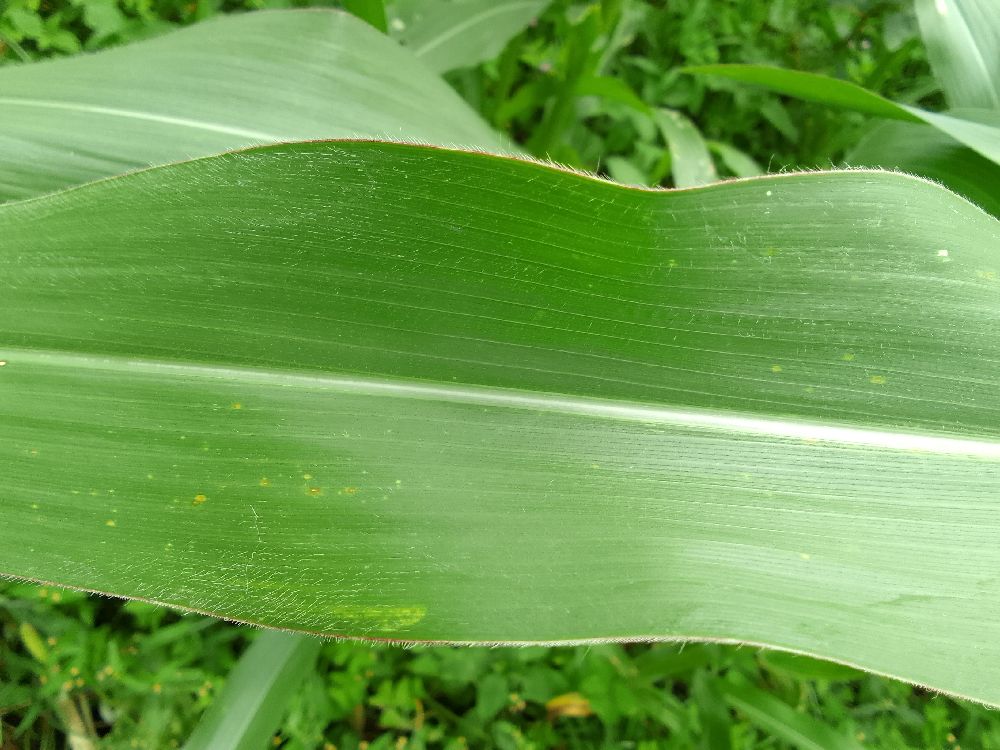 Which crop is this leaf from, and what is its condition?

maize, healthy
